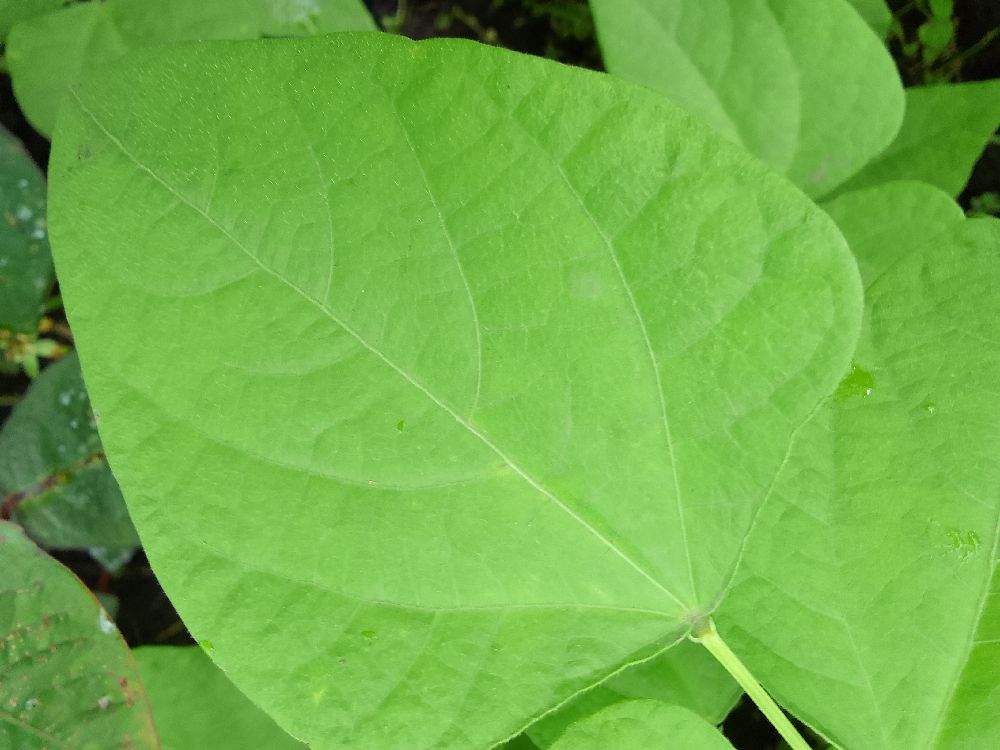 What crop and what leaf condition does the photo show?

maize, healthy
